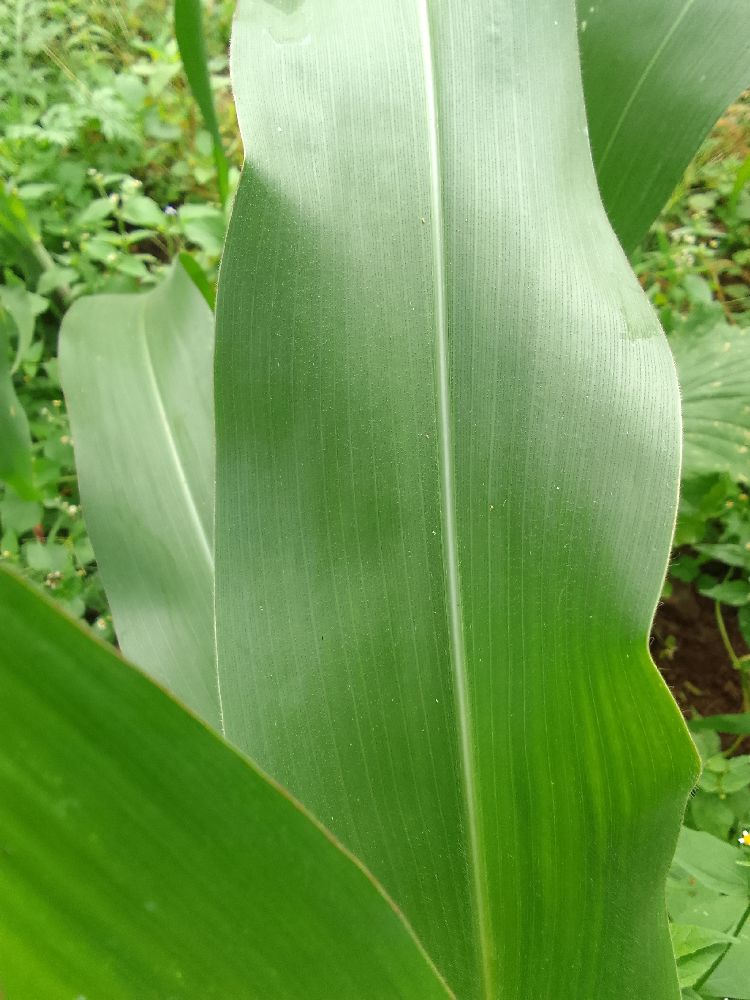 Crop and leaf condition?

maize, healthy
